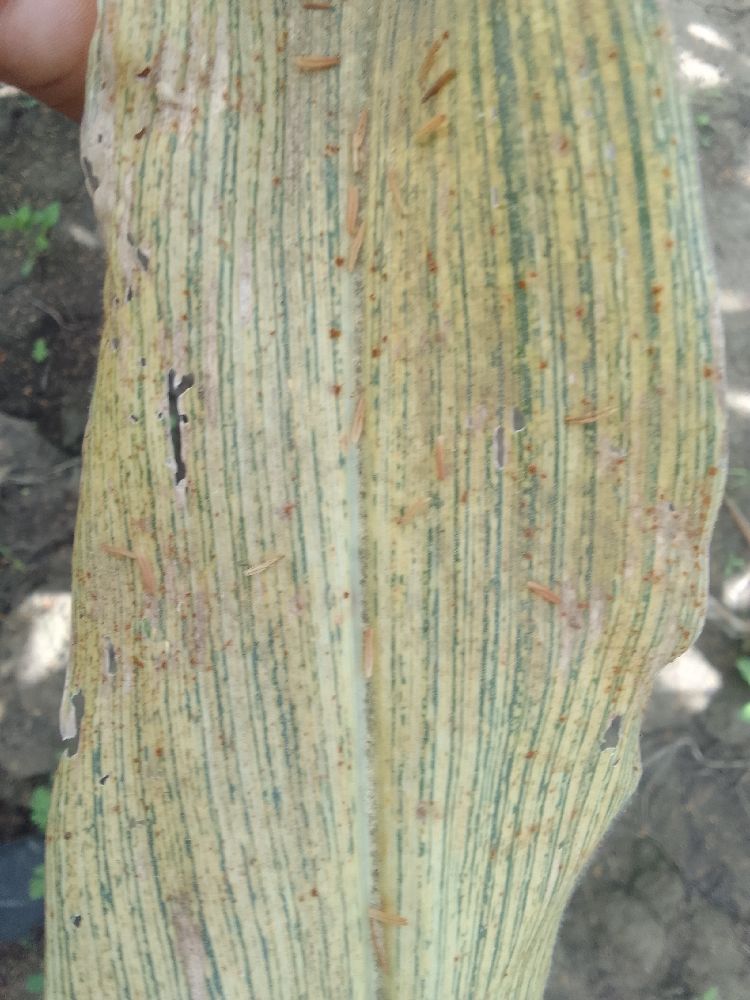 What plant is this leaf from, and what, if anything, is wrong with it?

maize, maize streak virus
